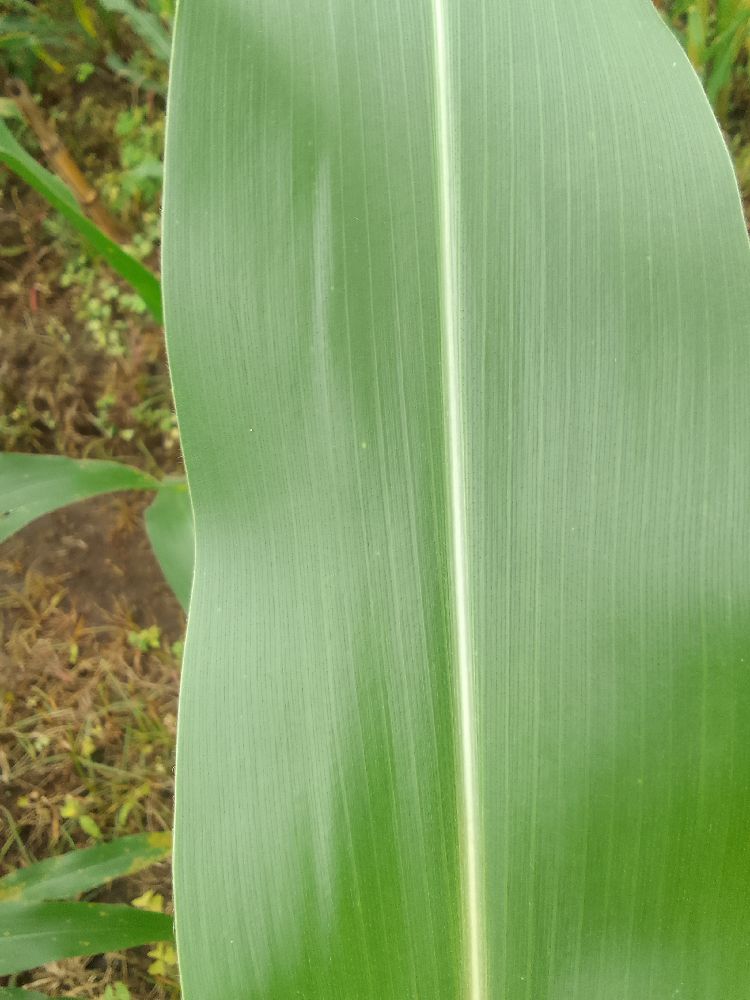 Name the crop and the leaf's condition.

maize, healthy
